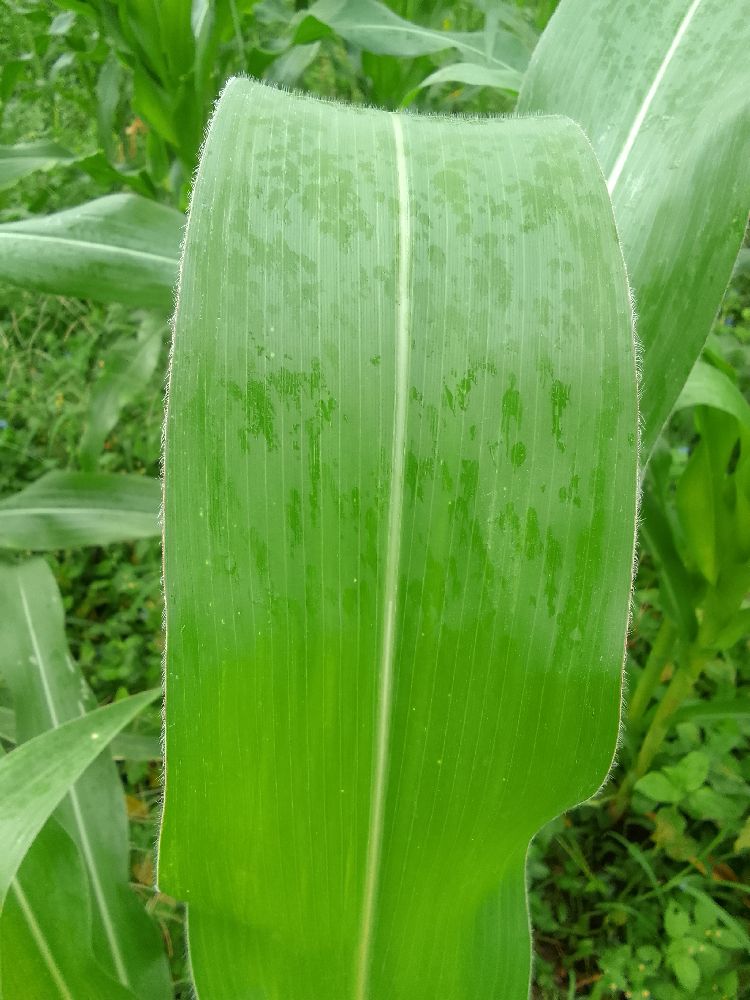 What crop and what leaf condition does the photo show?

maize, healthy
